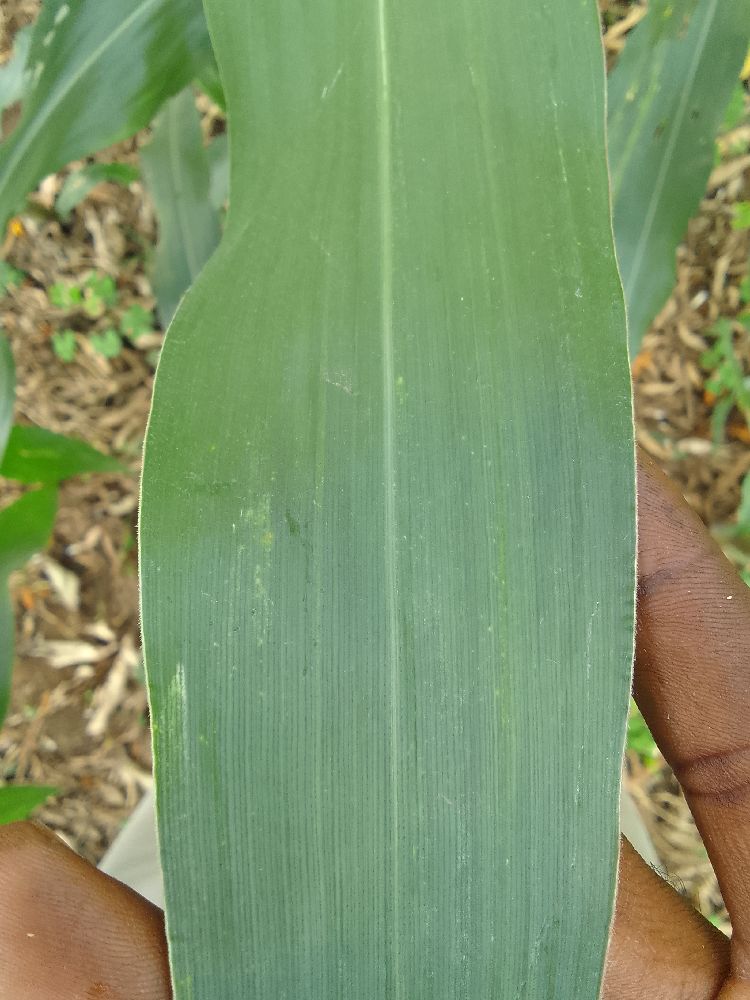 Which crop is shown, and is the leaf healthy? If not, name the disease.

maize, healthy
